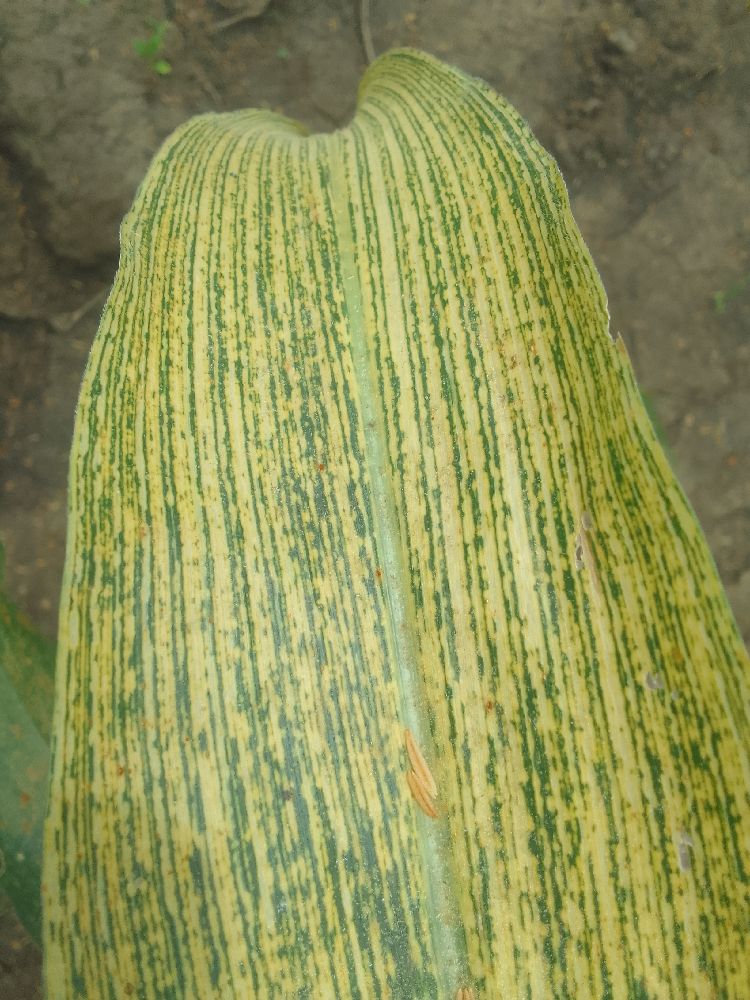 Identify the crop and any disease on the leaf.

maize, maize streak virus
